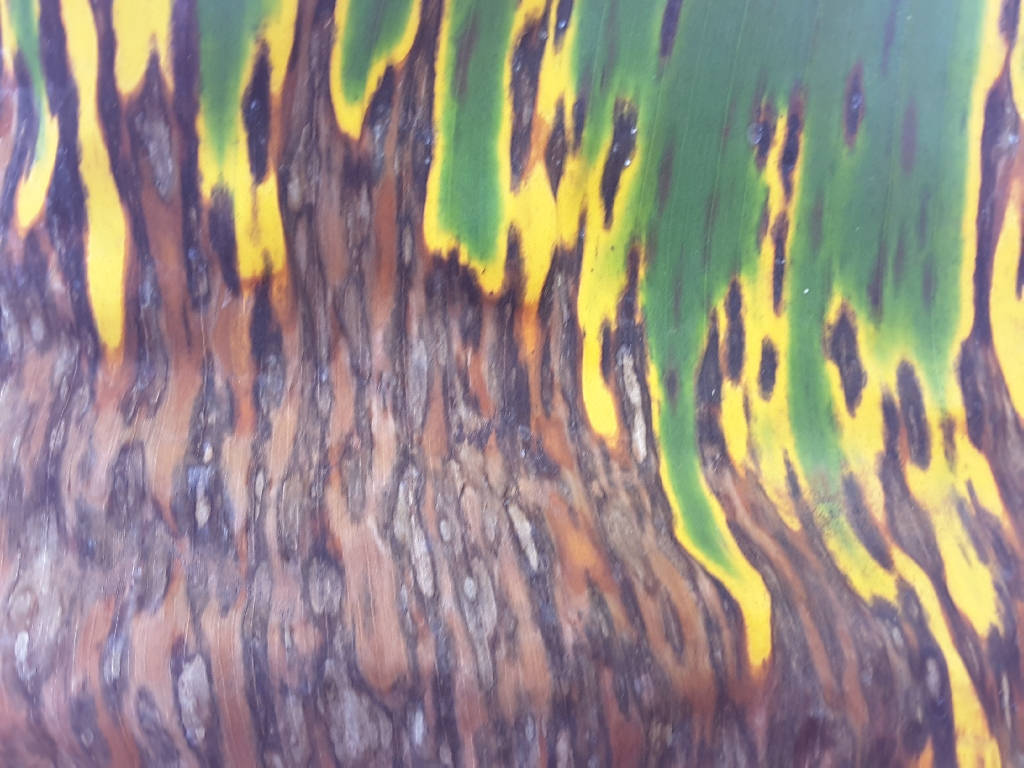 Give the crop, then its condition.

banana, black sigatoka
